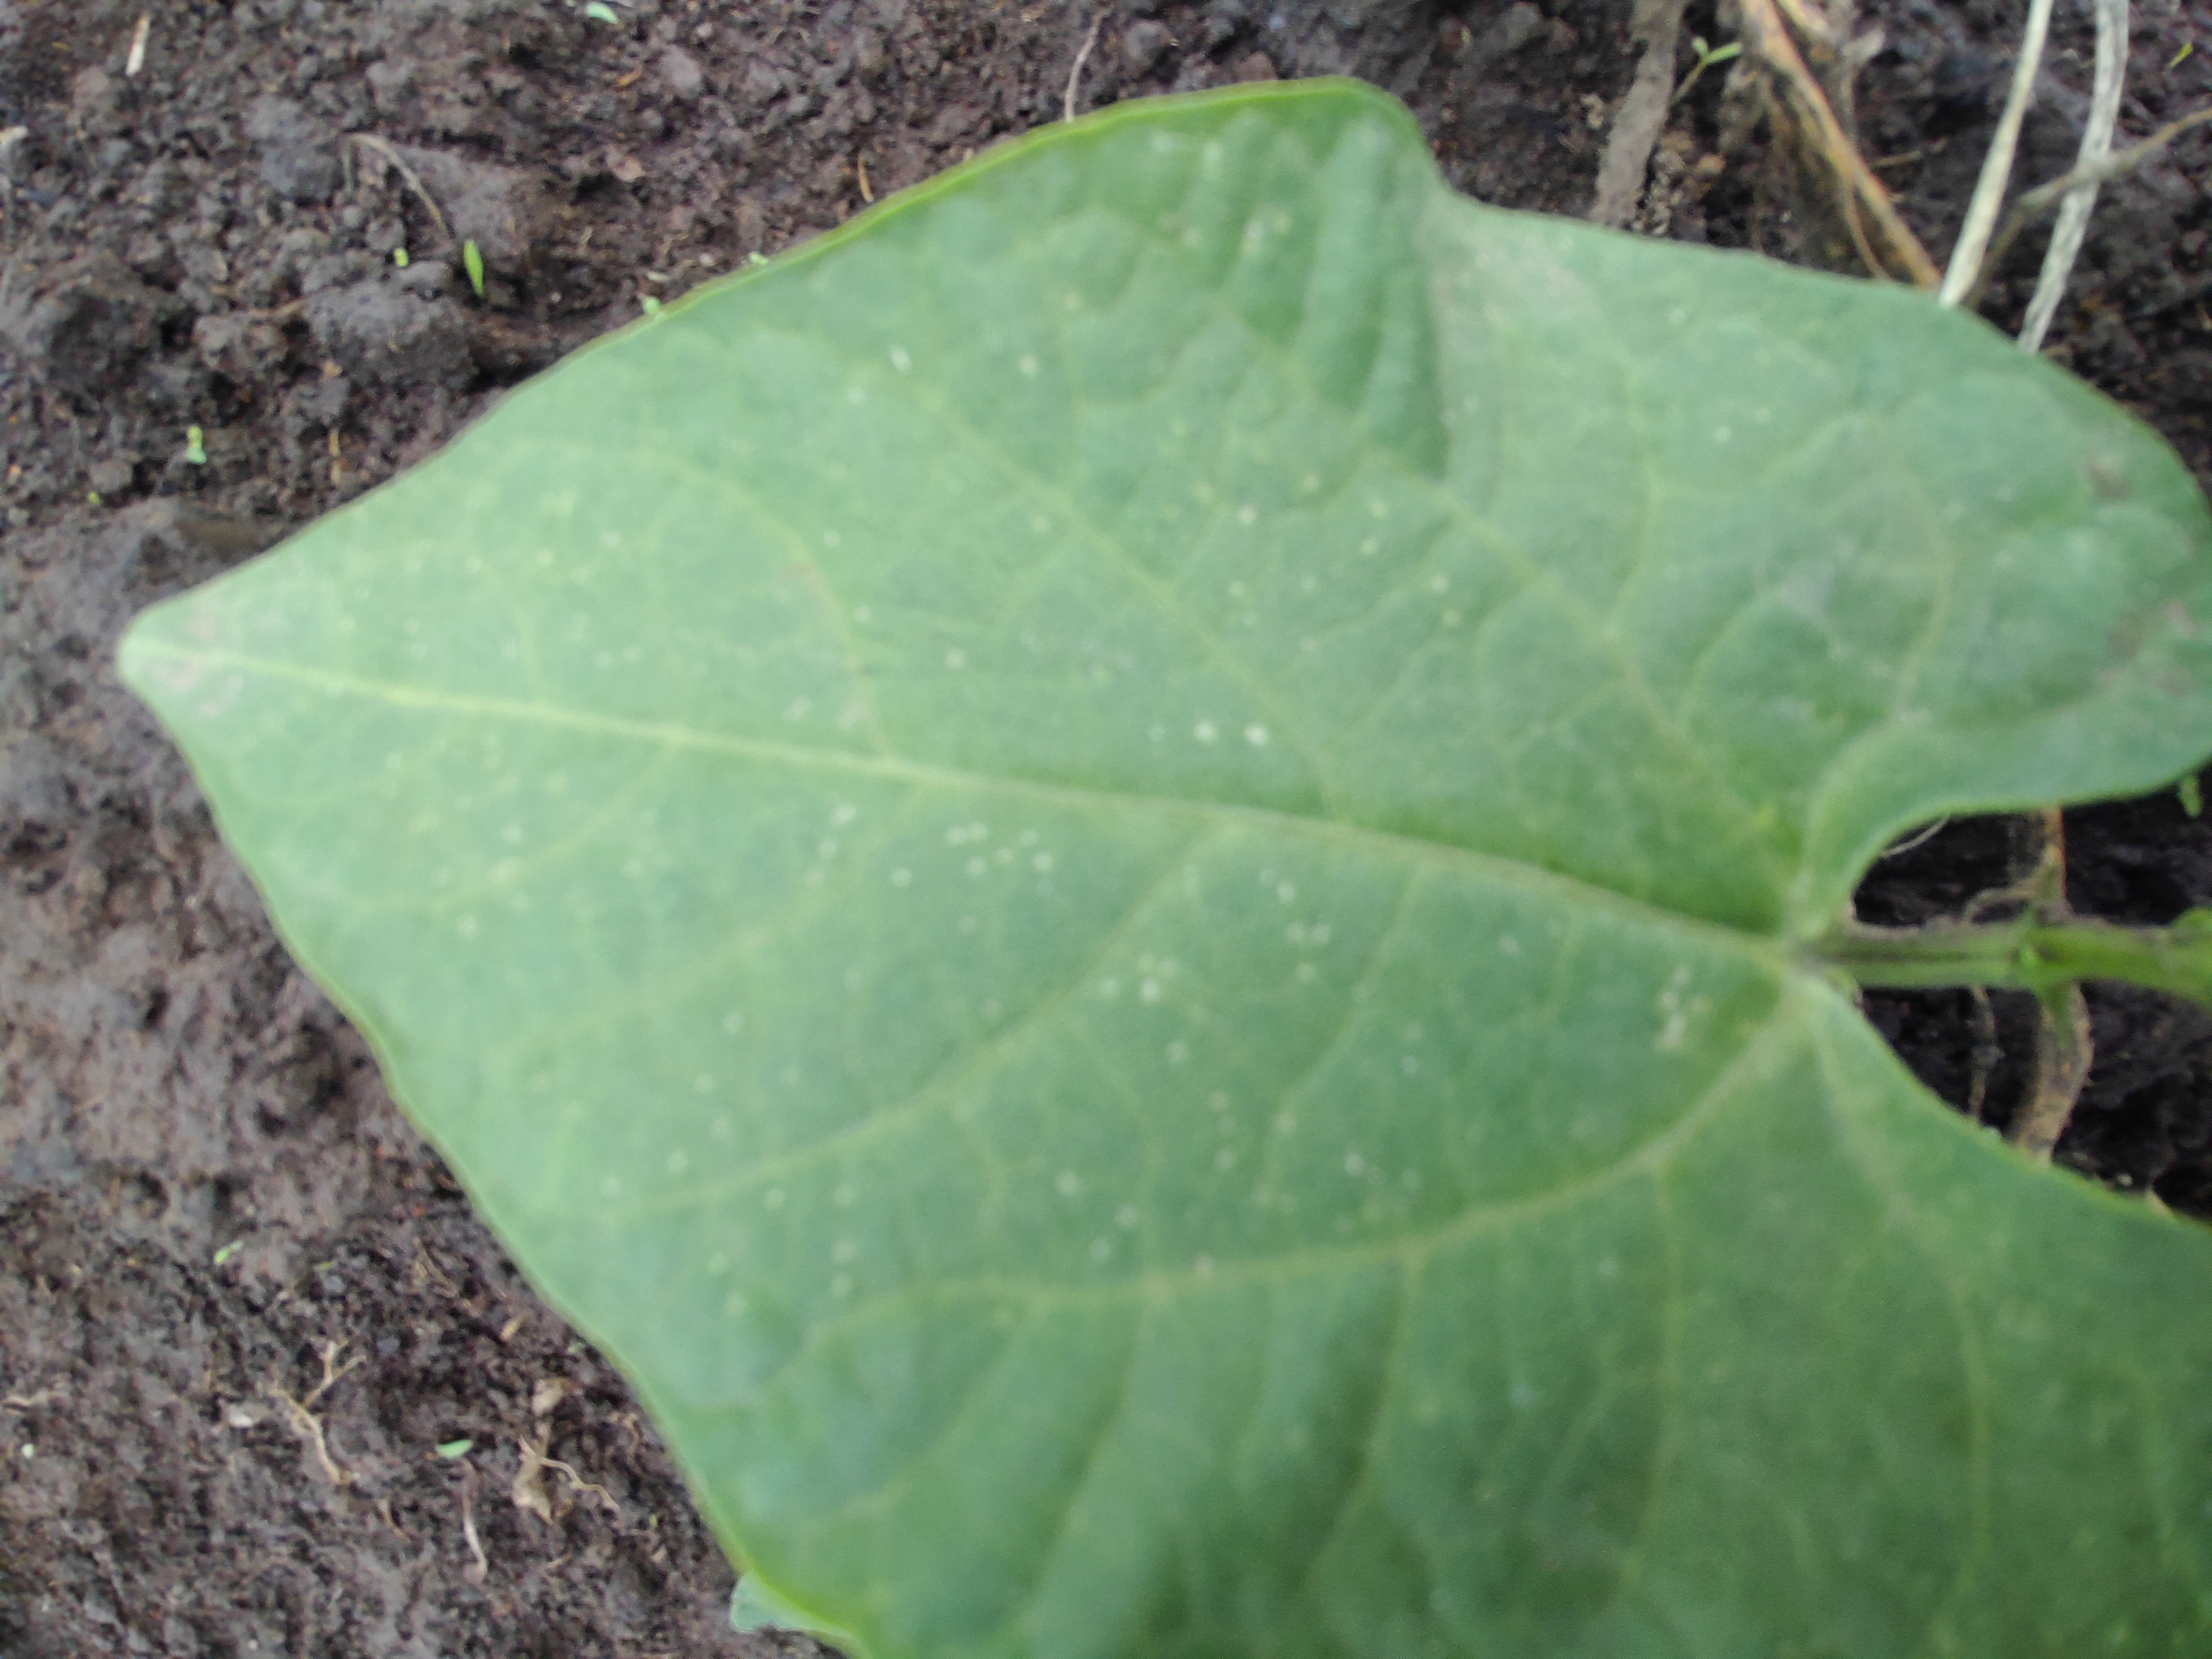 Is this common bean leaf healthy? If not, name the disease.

healthy
